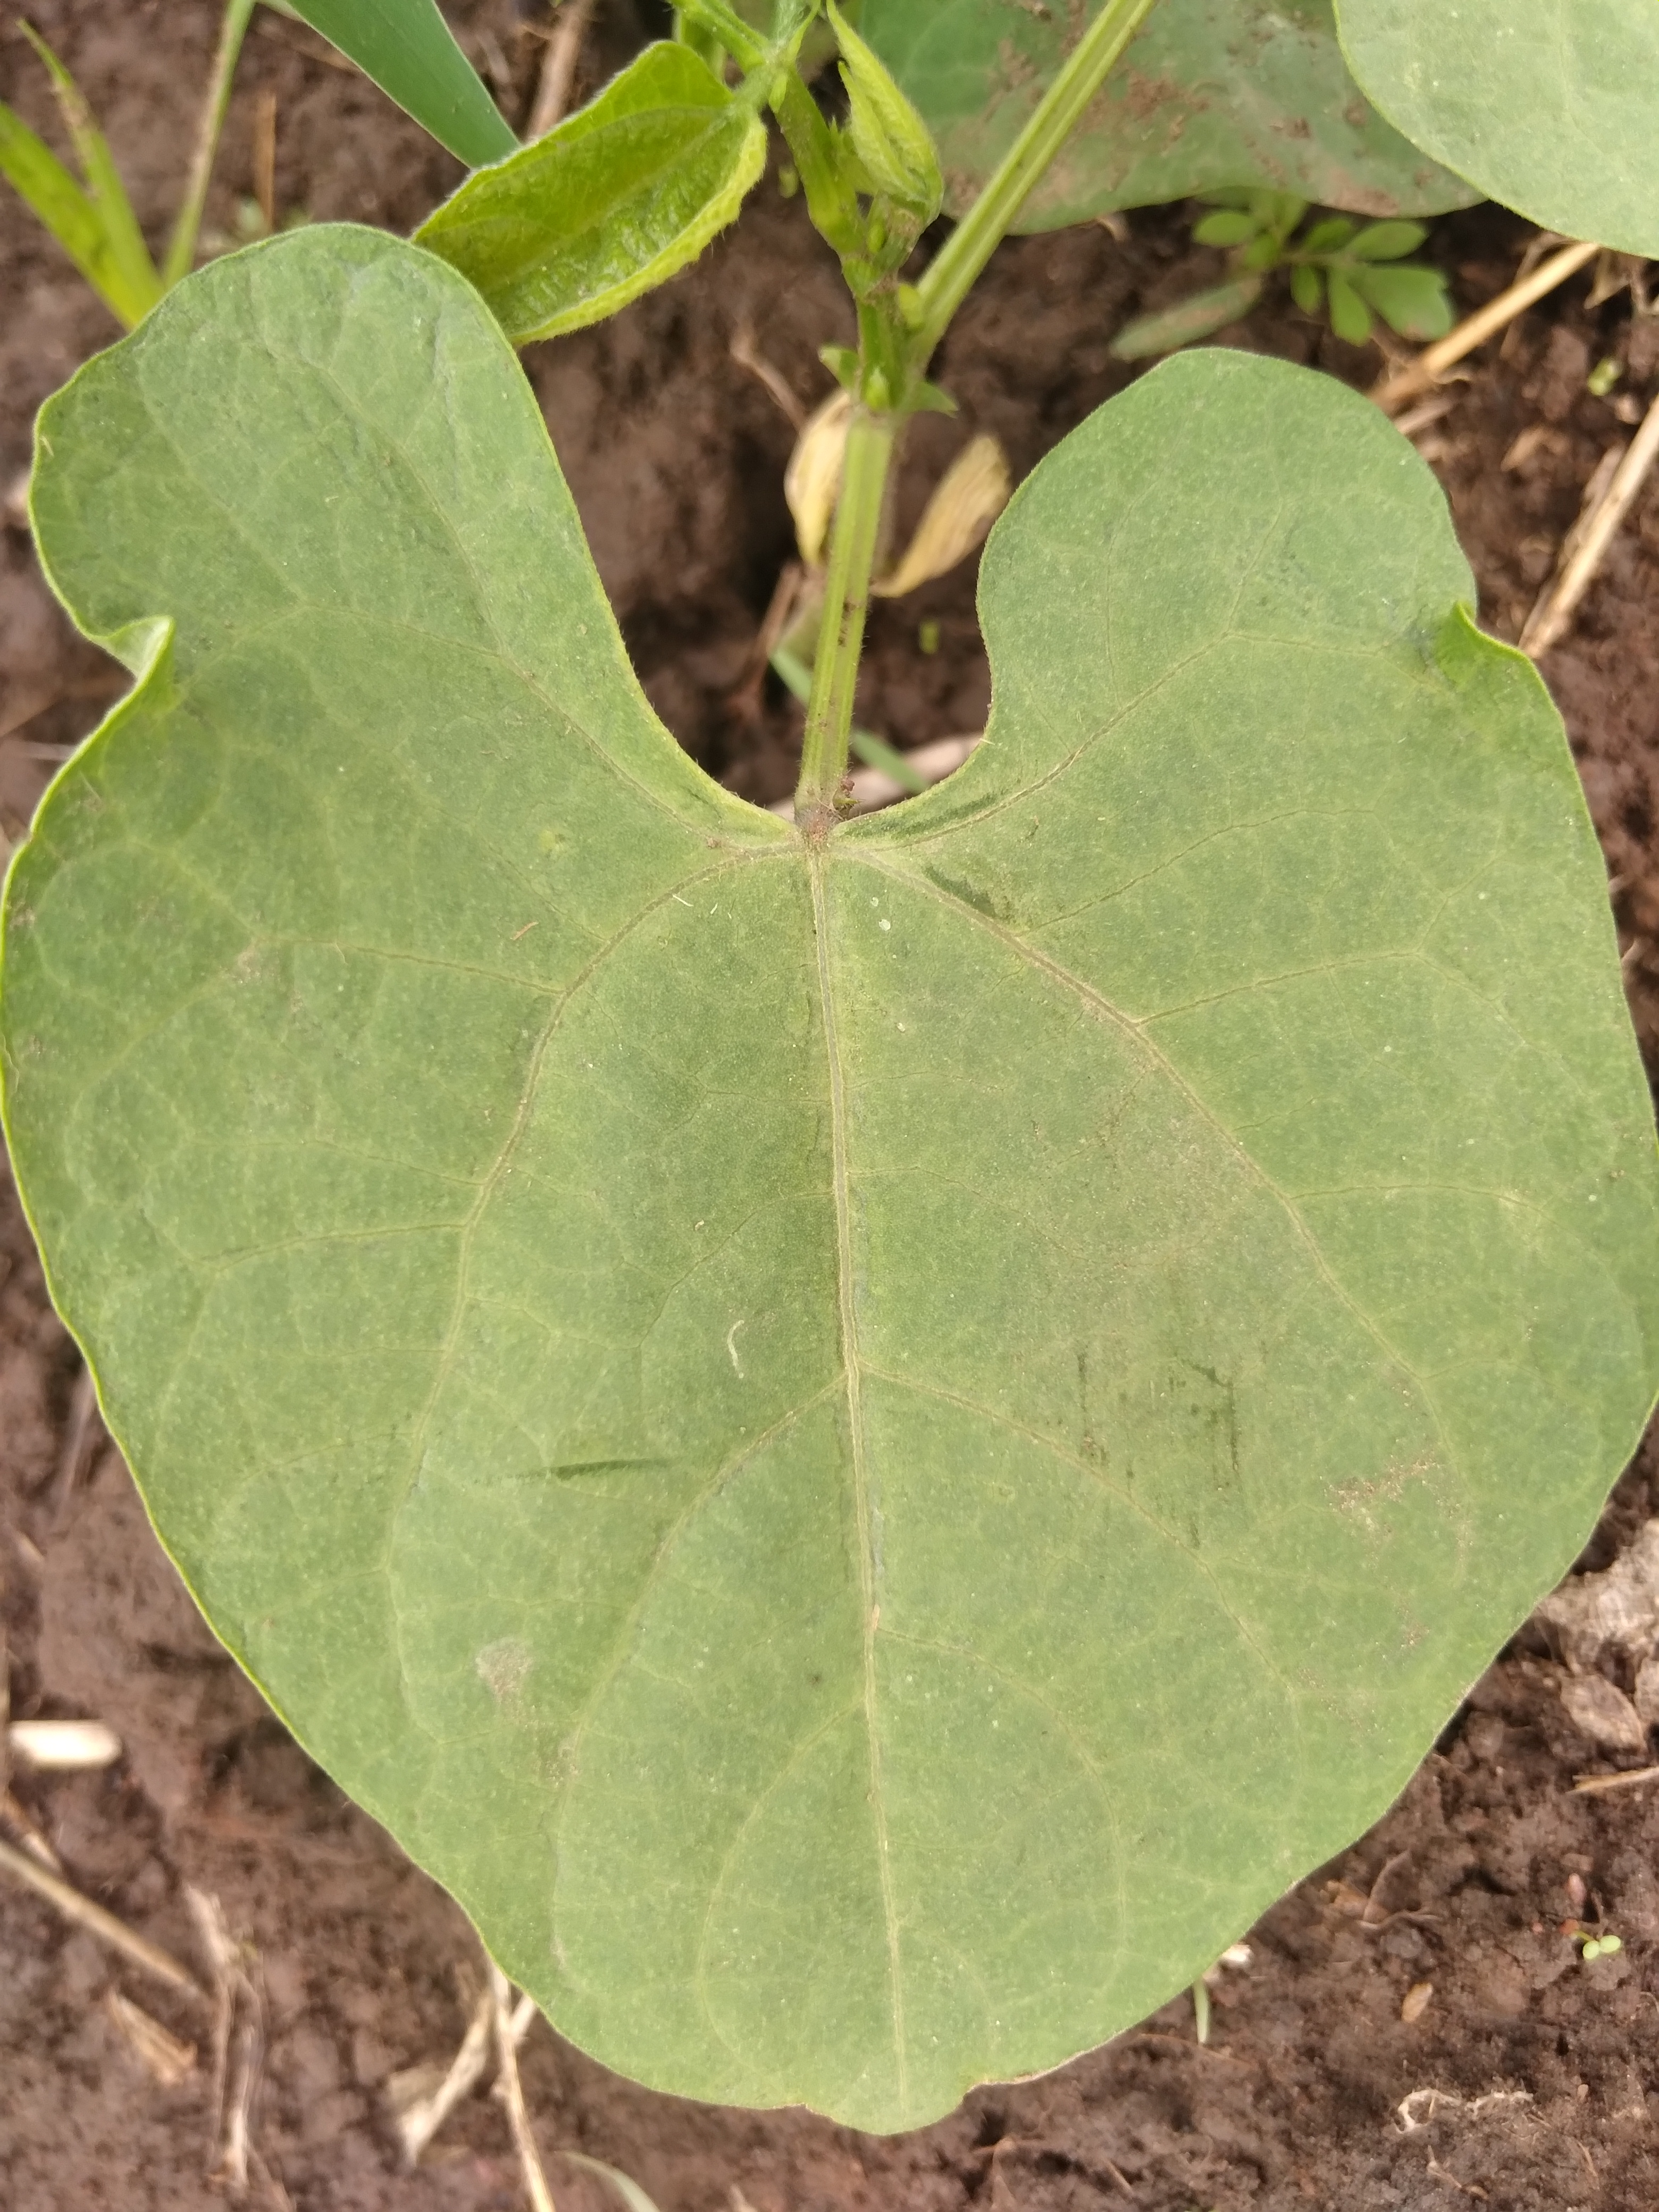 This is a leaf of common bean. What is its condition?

healthy
